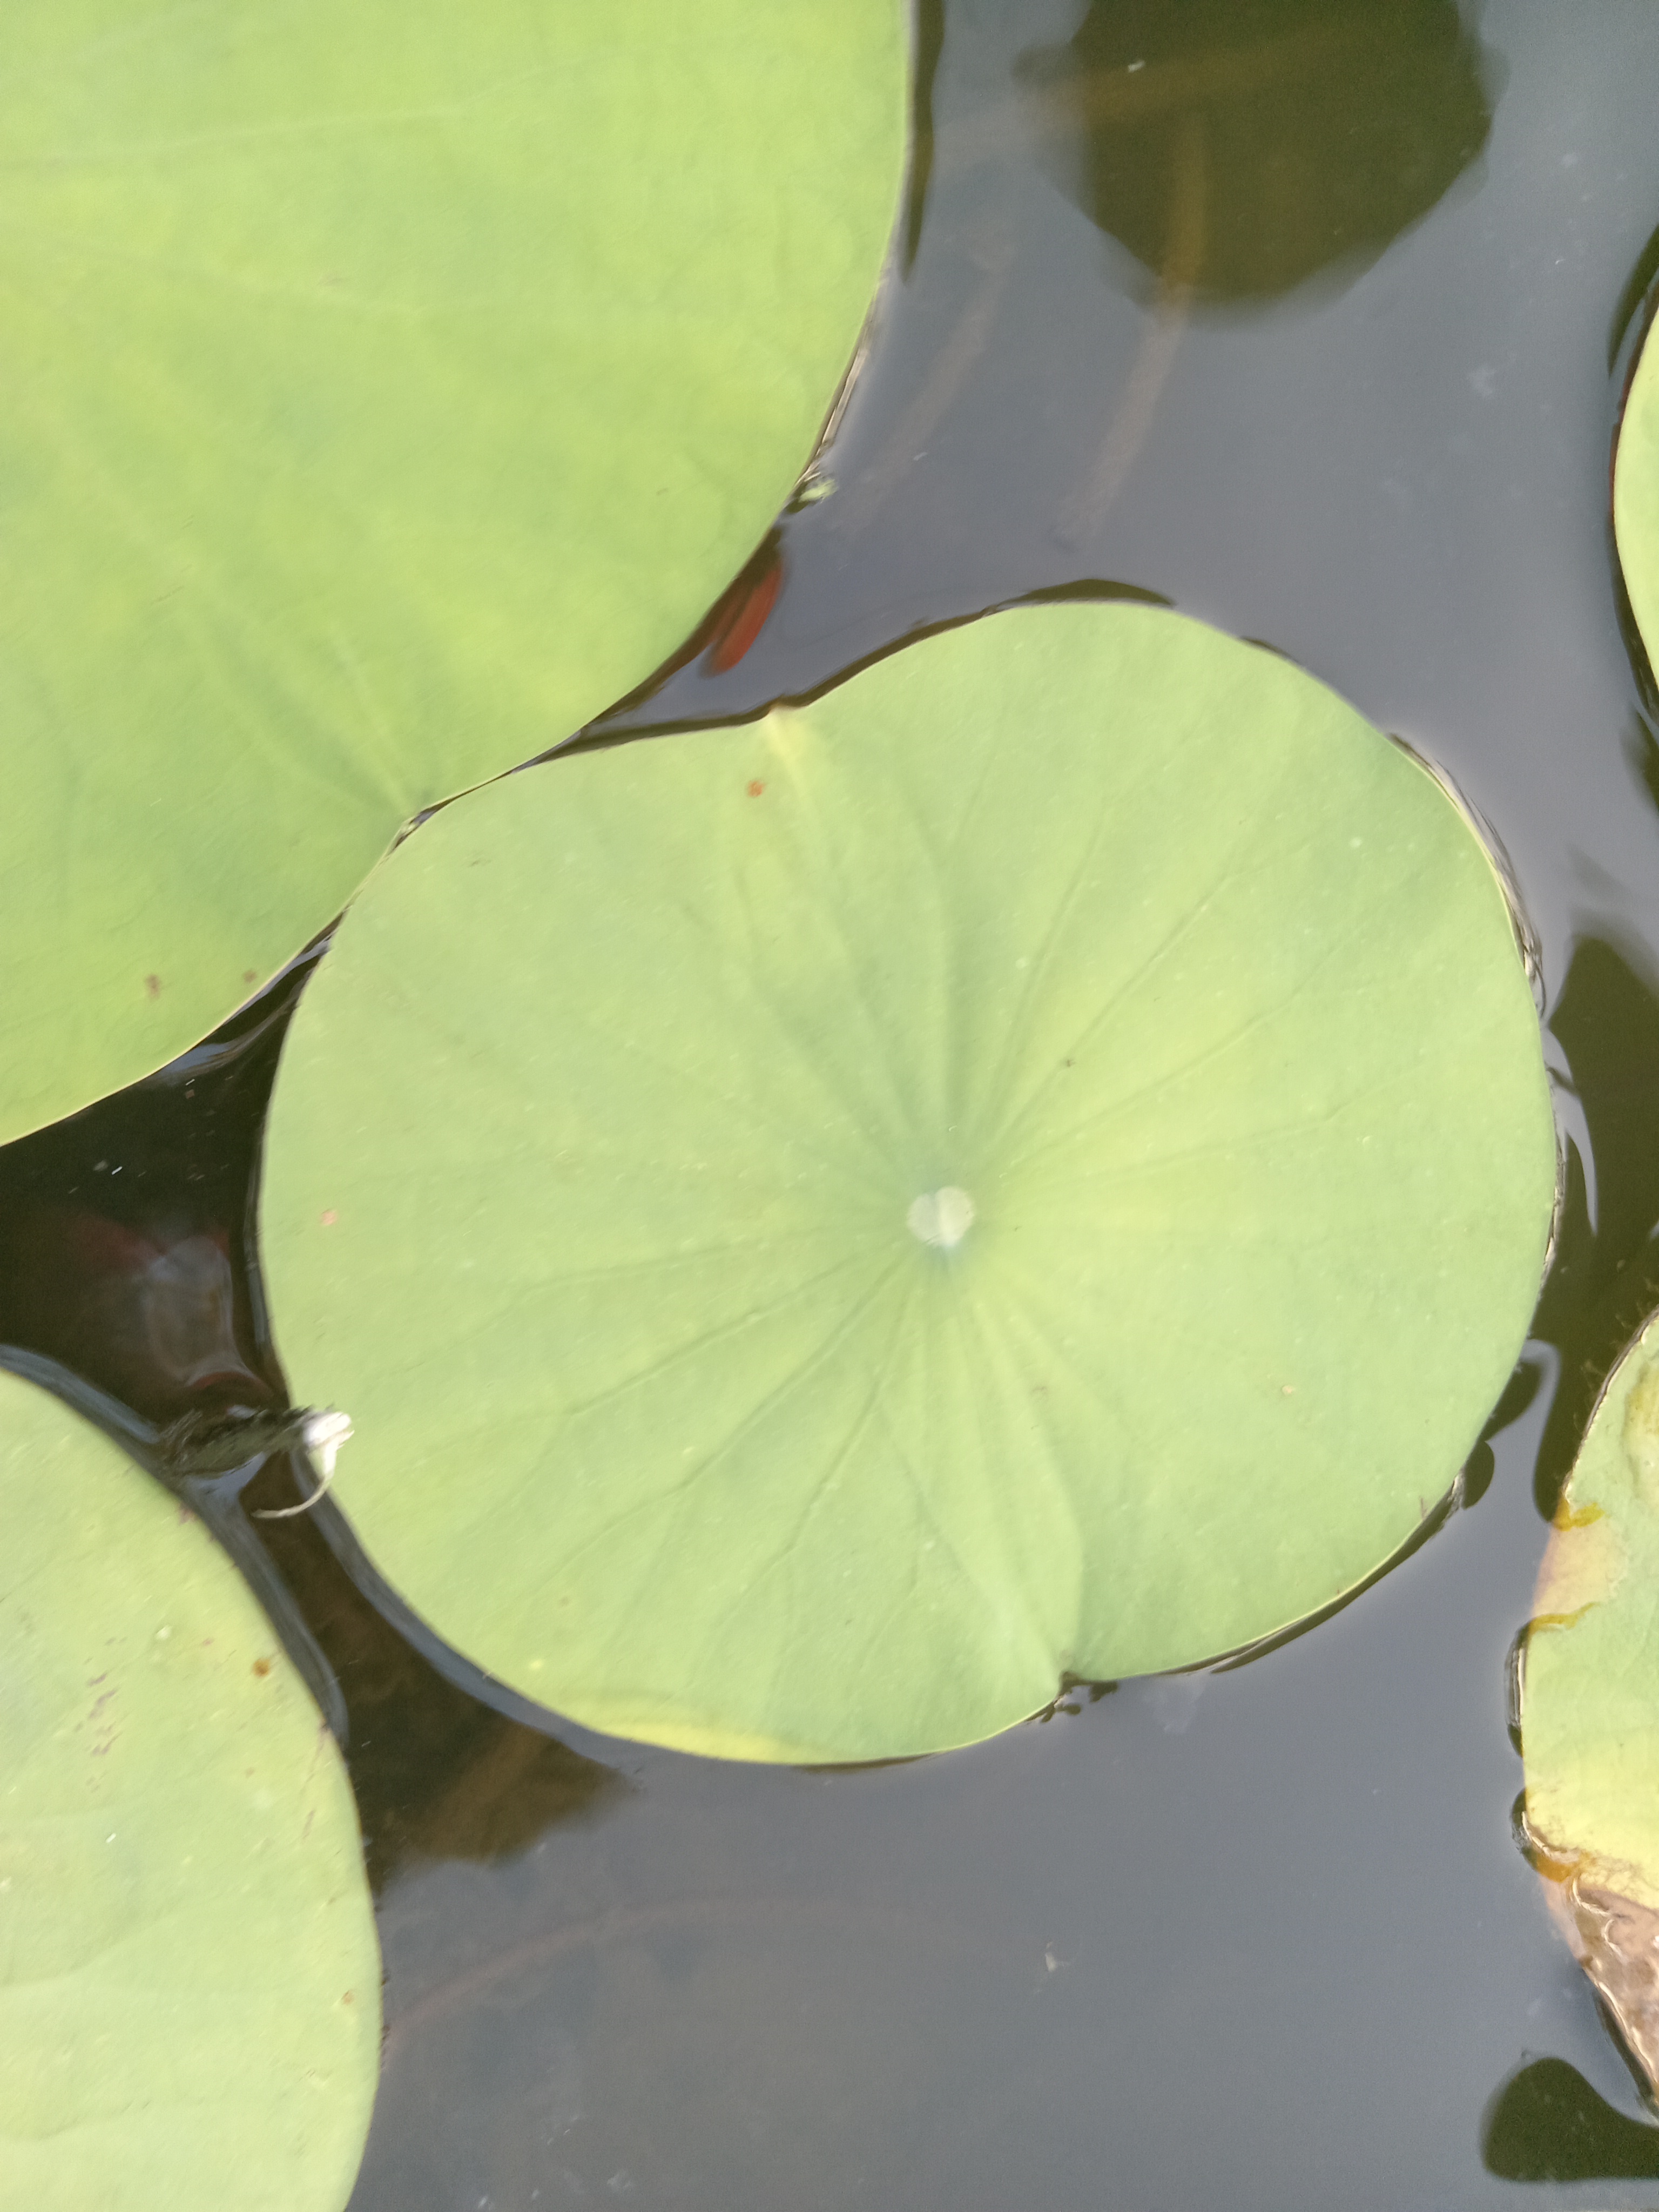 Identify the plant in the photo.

lotus
